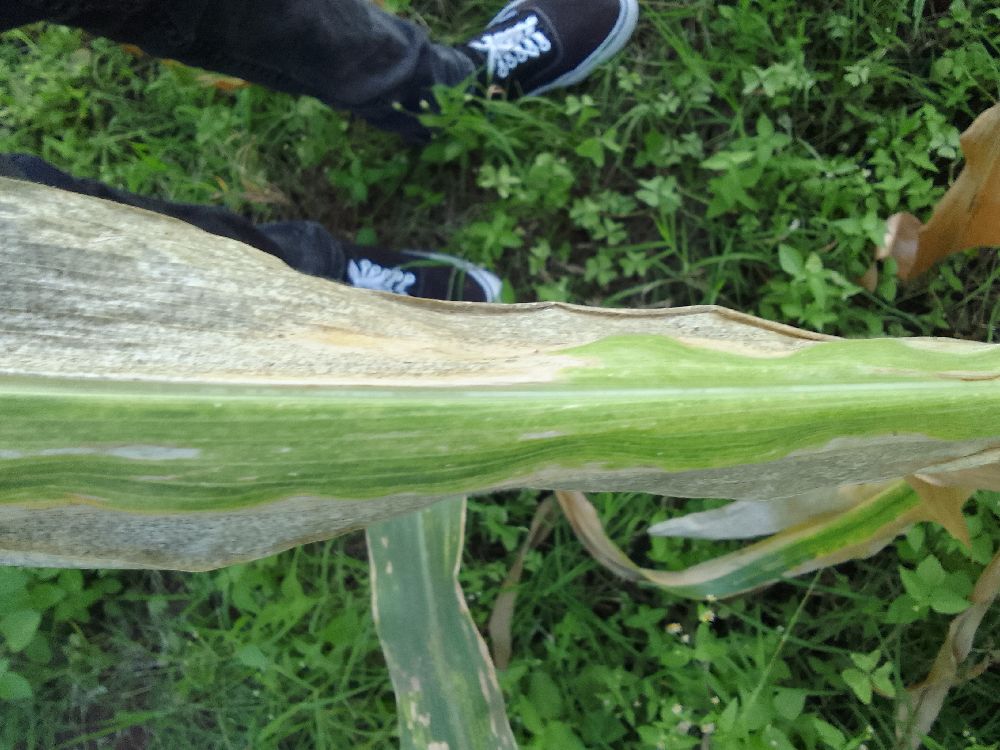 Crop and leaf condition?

maize, maize lethal necrosis
